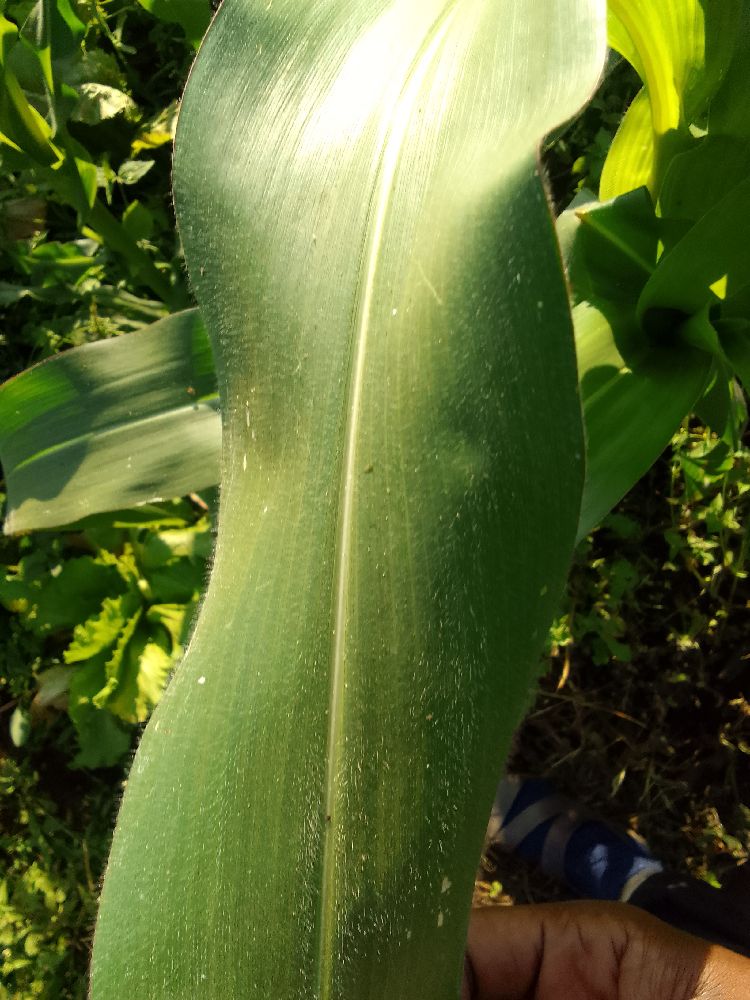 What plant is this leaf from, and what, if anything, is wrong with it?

maize, healthy
